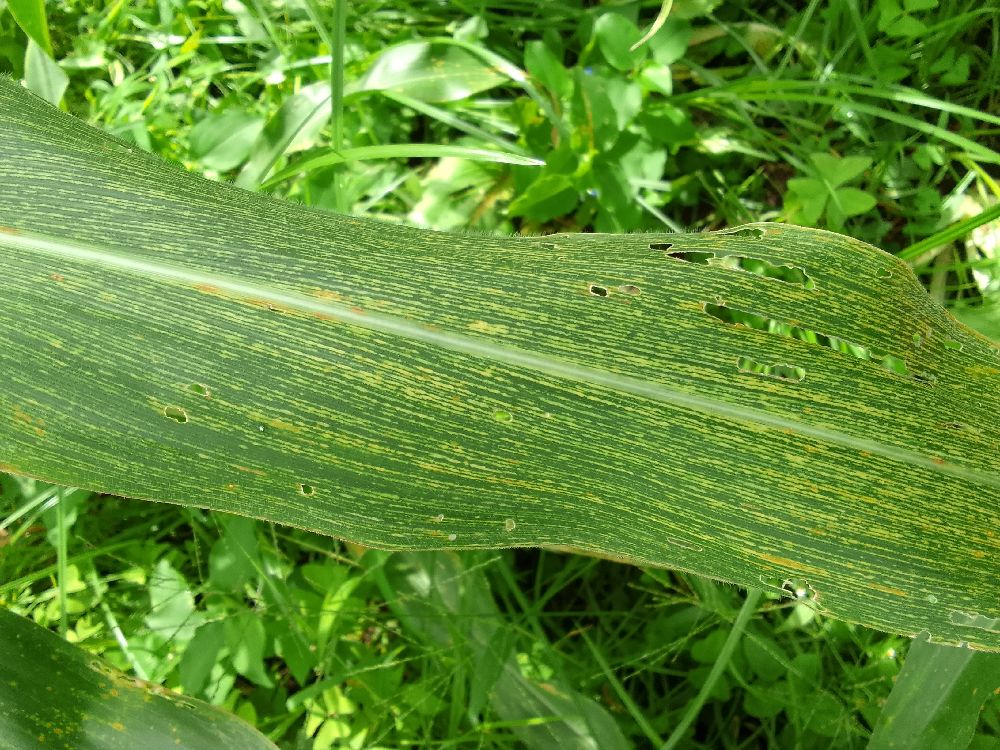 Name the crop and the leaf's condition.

maize, maize streak virus
